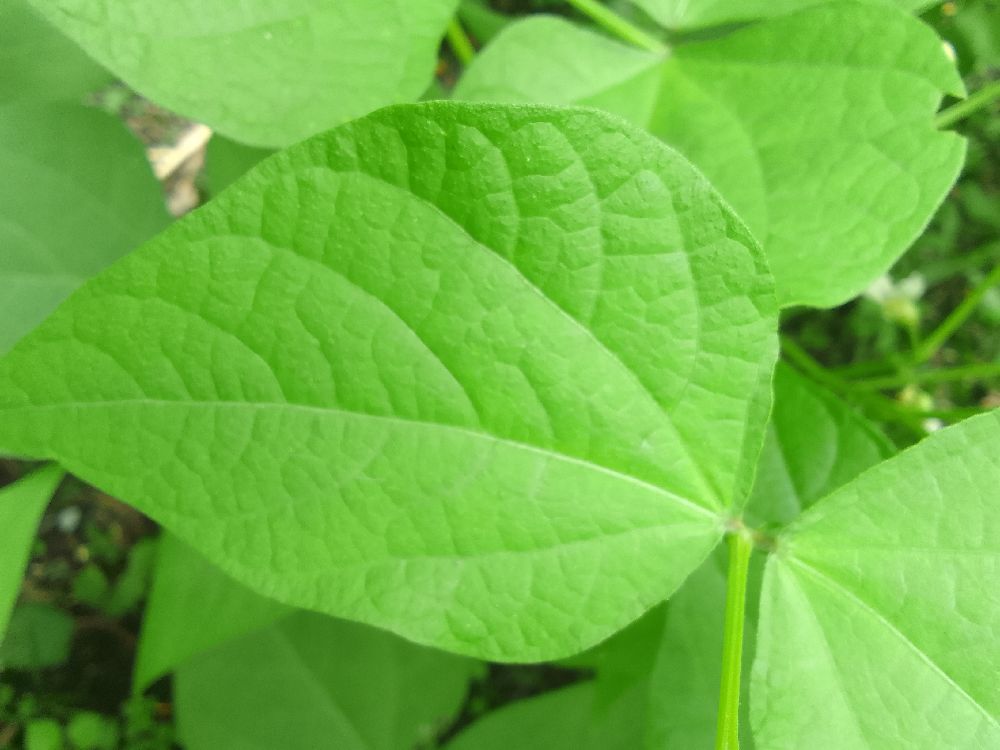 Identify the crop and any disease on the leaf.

common bean, healthy
